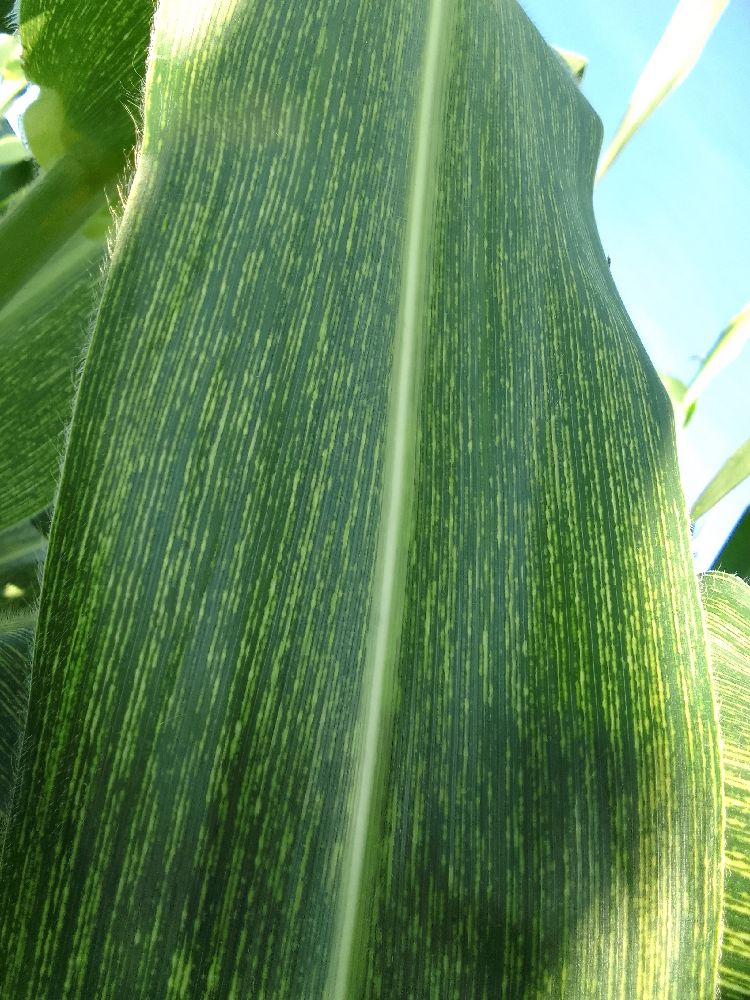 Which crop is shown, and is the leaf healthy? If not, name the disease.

maize, maize streak virus
